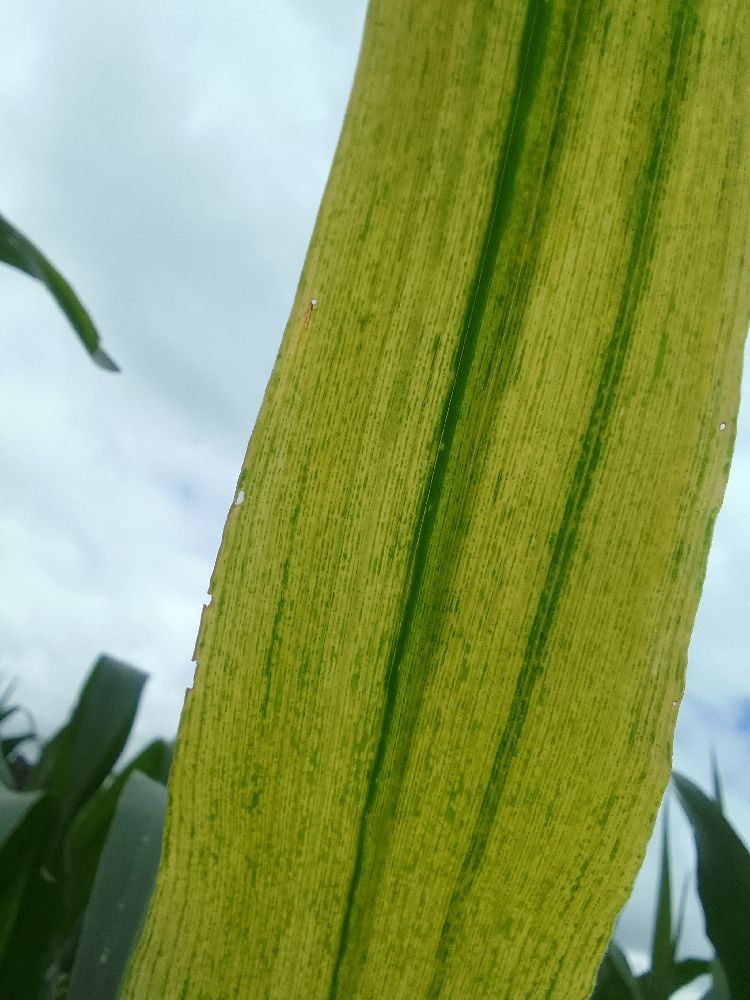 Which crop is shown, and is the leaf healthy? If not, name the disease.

maize, maize lethal necrosis
